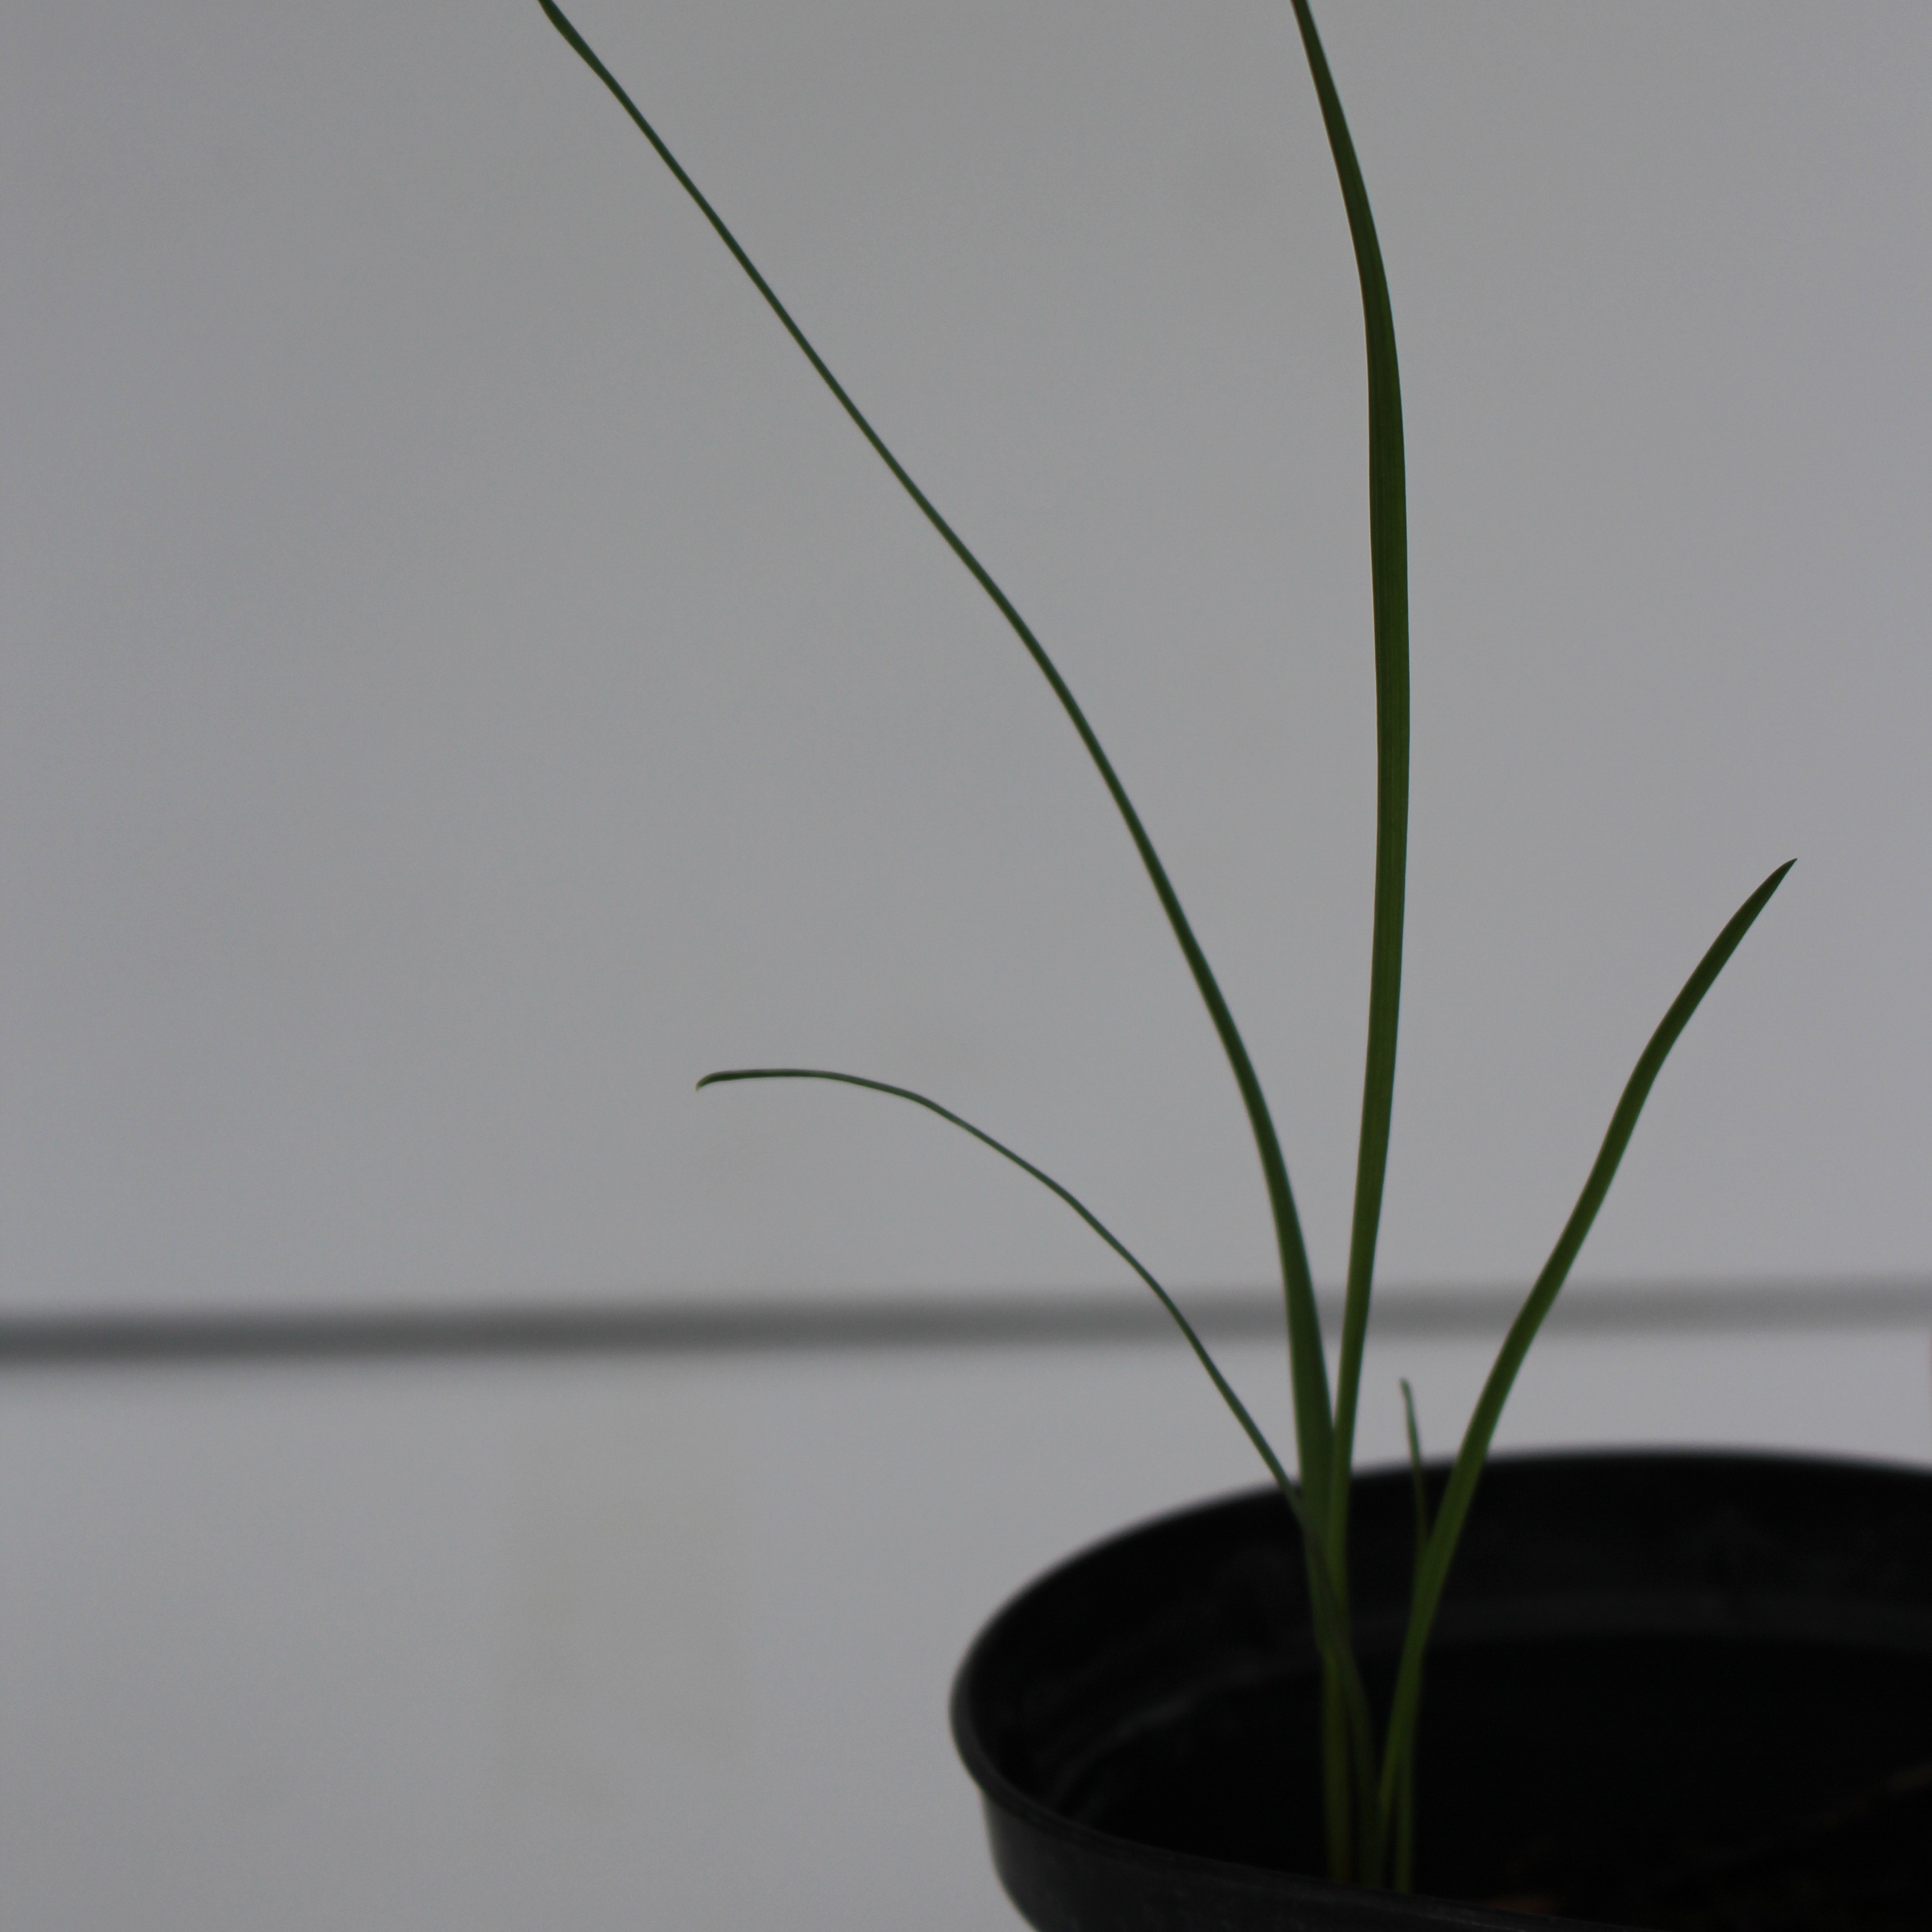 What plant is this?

Lolium multiflorum
